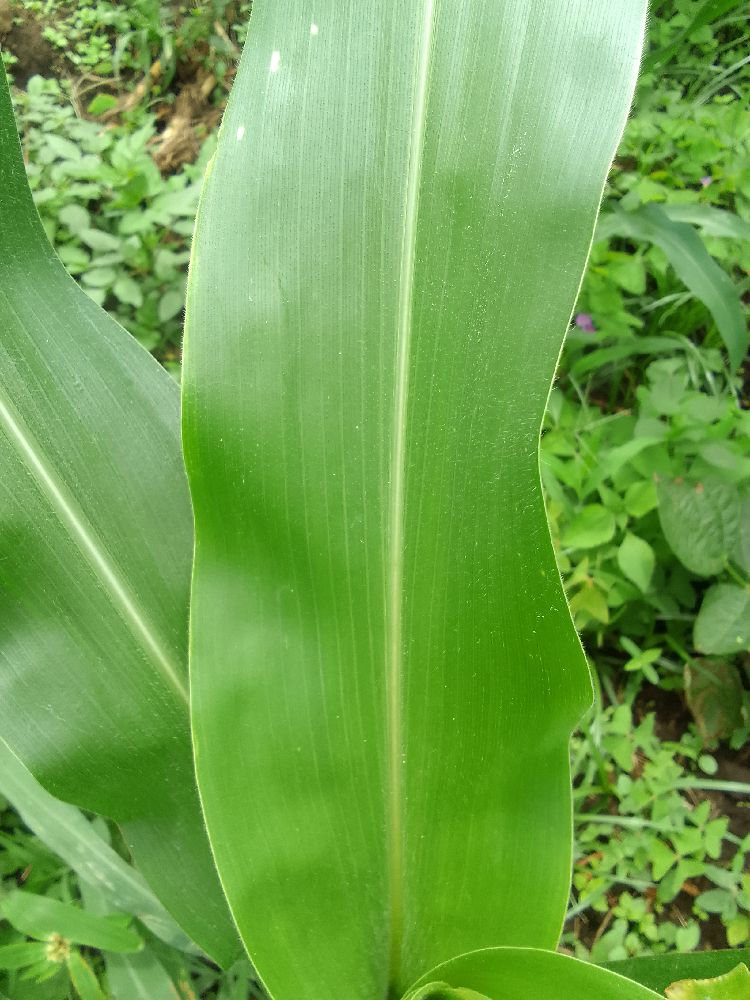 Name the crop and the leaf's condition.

maize, healthy
